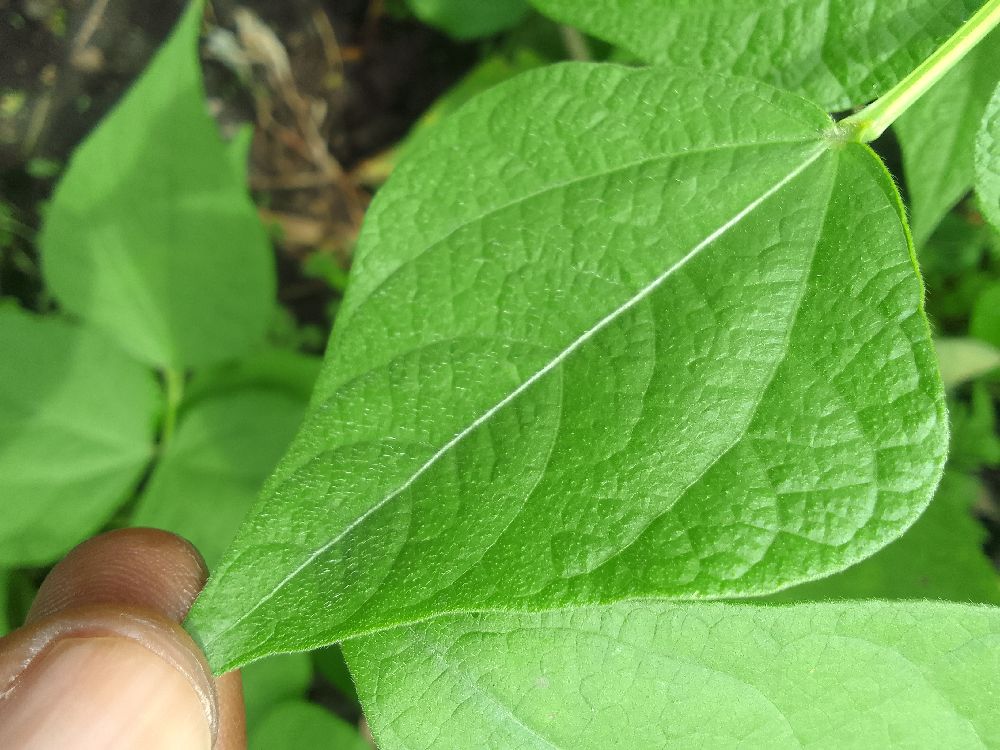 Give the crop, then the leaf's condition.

common bean, healthy
